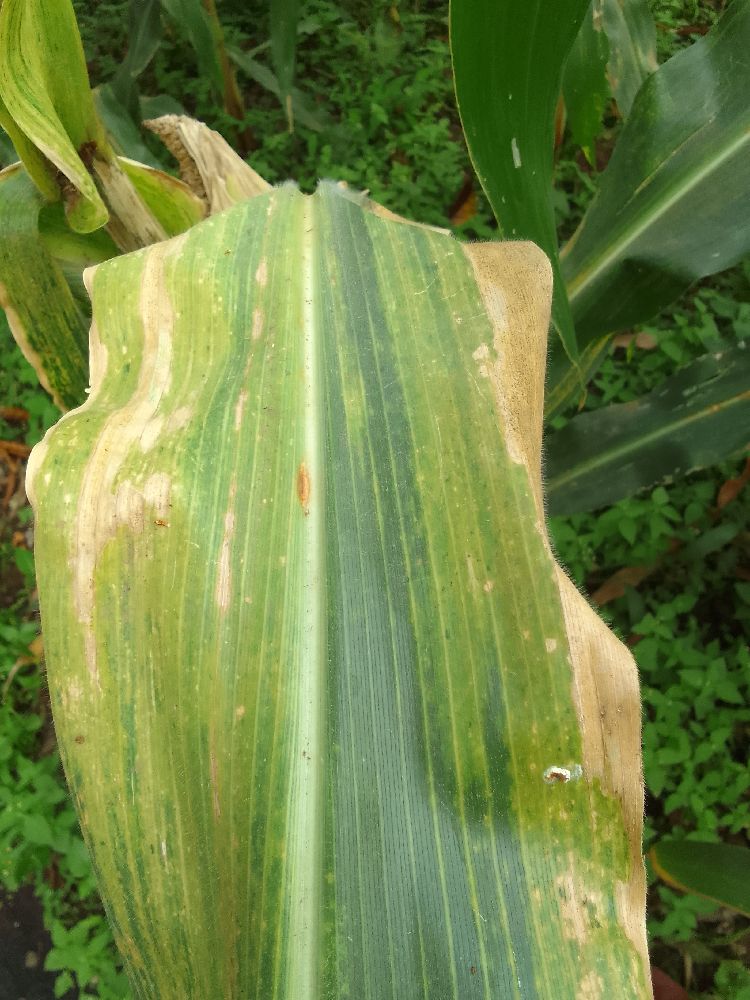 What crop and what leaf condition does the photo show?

maize, maize lethal necrosis
